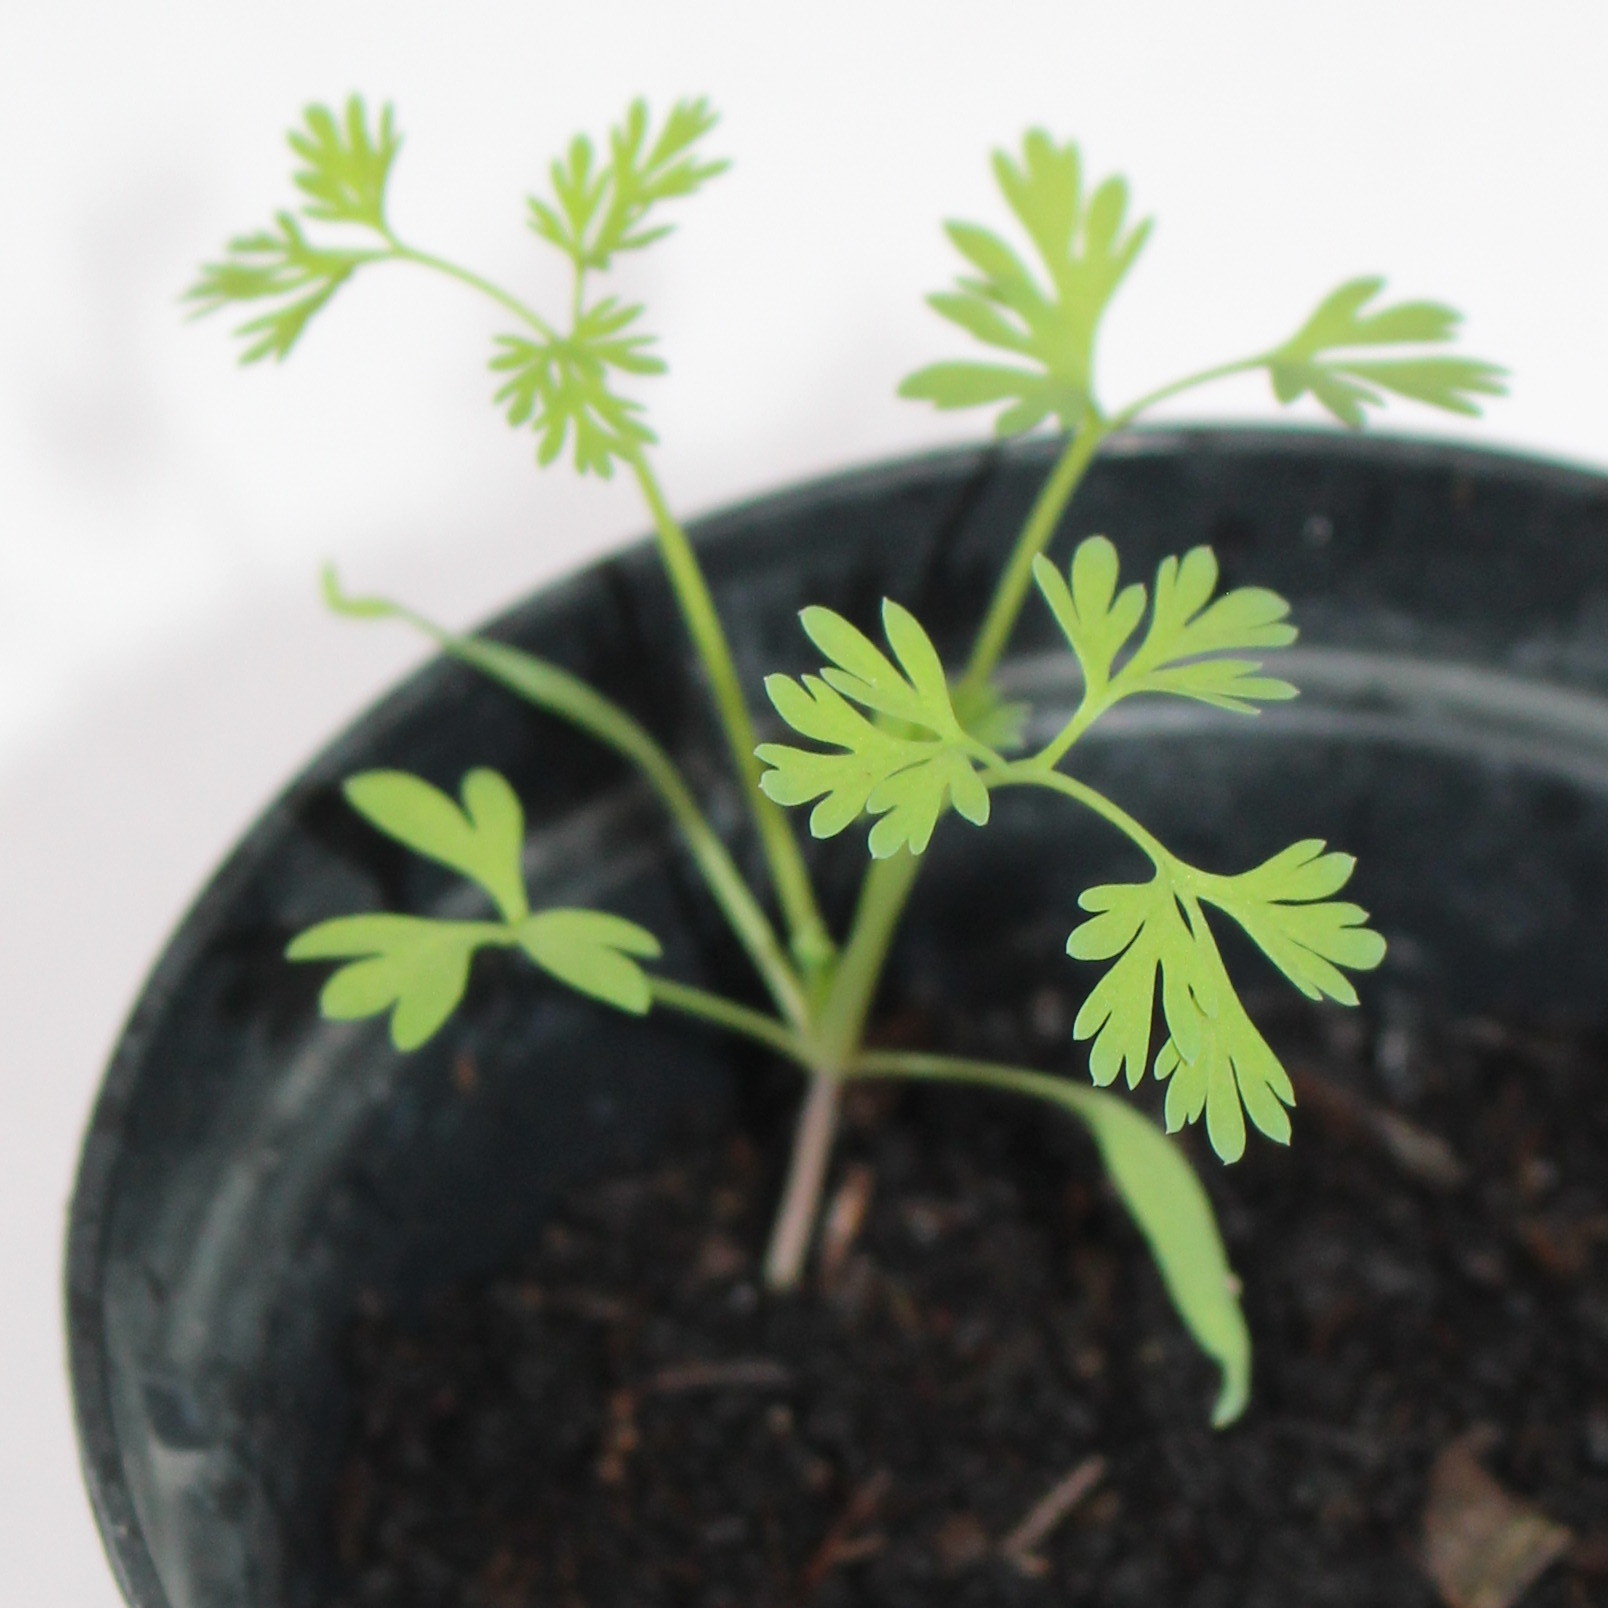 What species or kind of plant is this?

Fumaria officinalis
